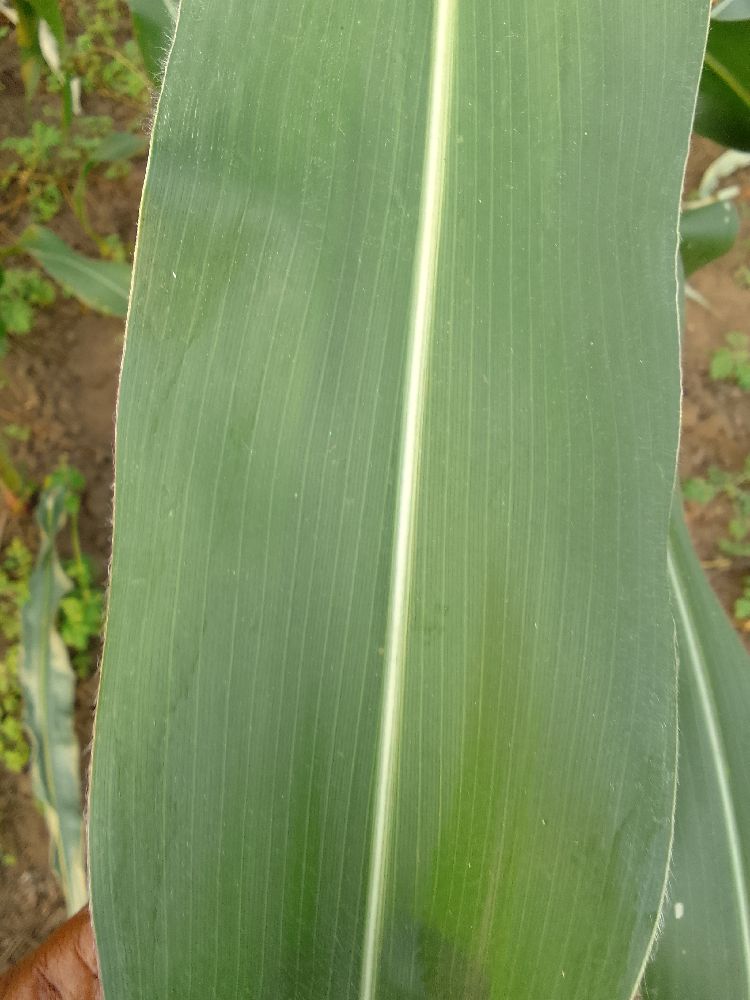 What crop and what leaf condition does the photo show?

maize, healthy
